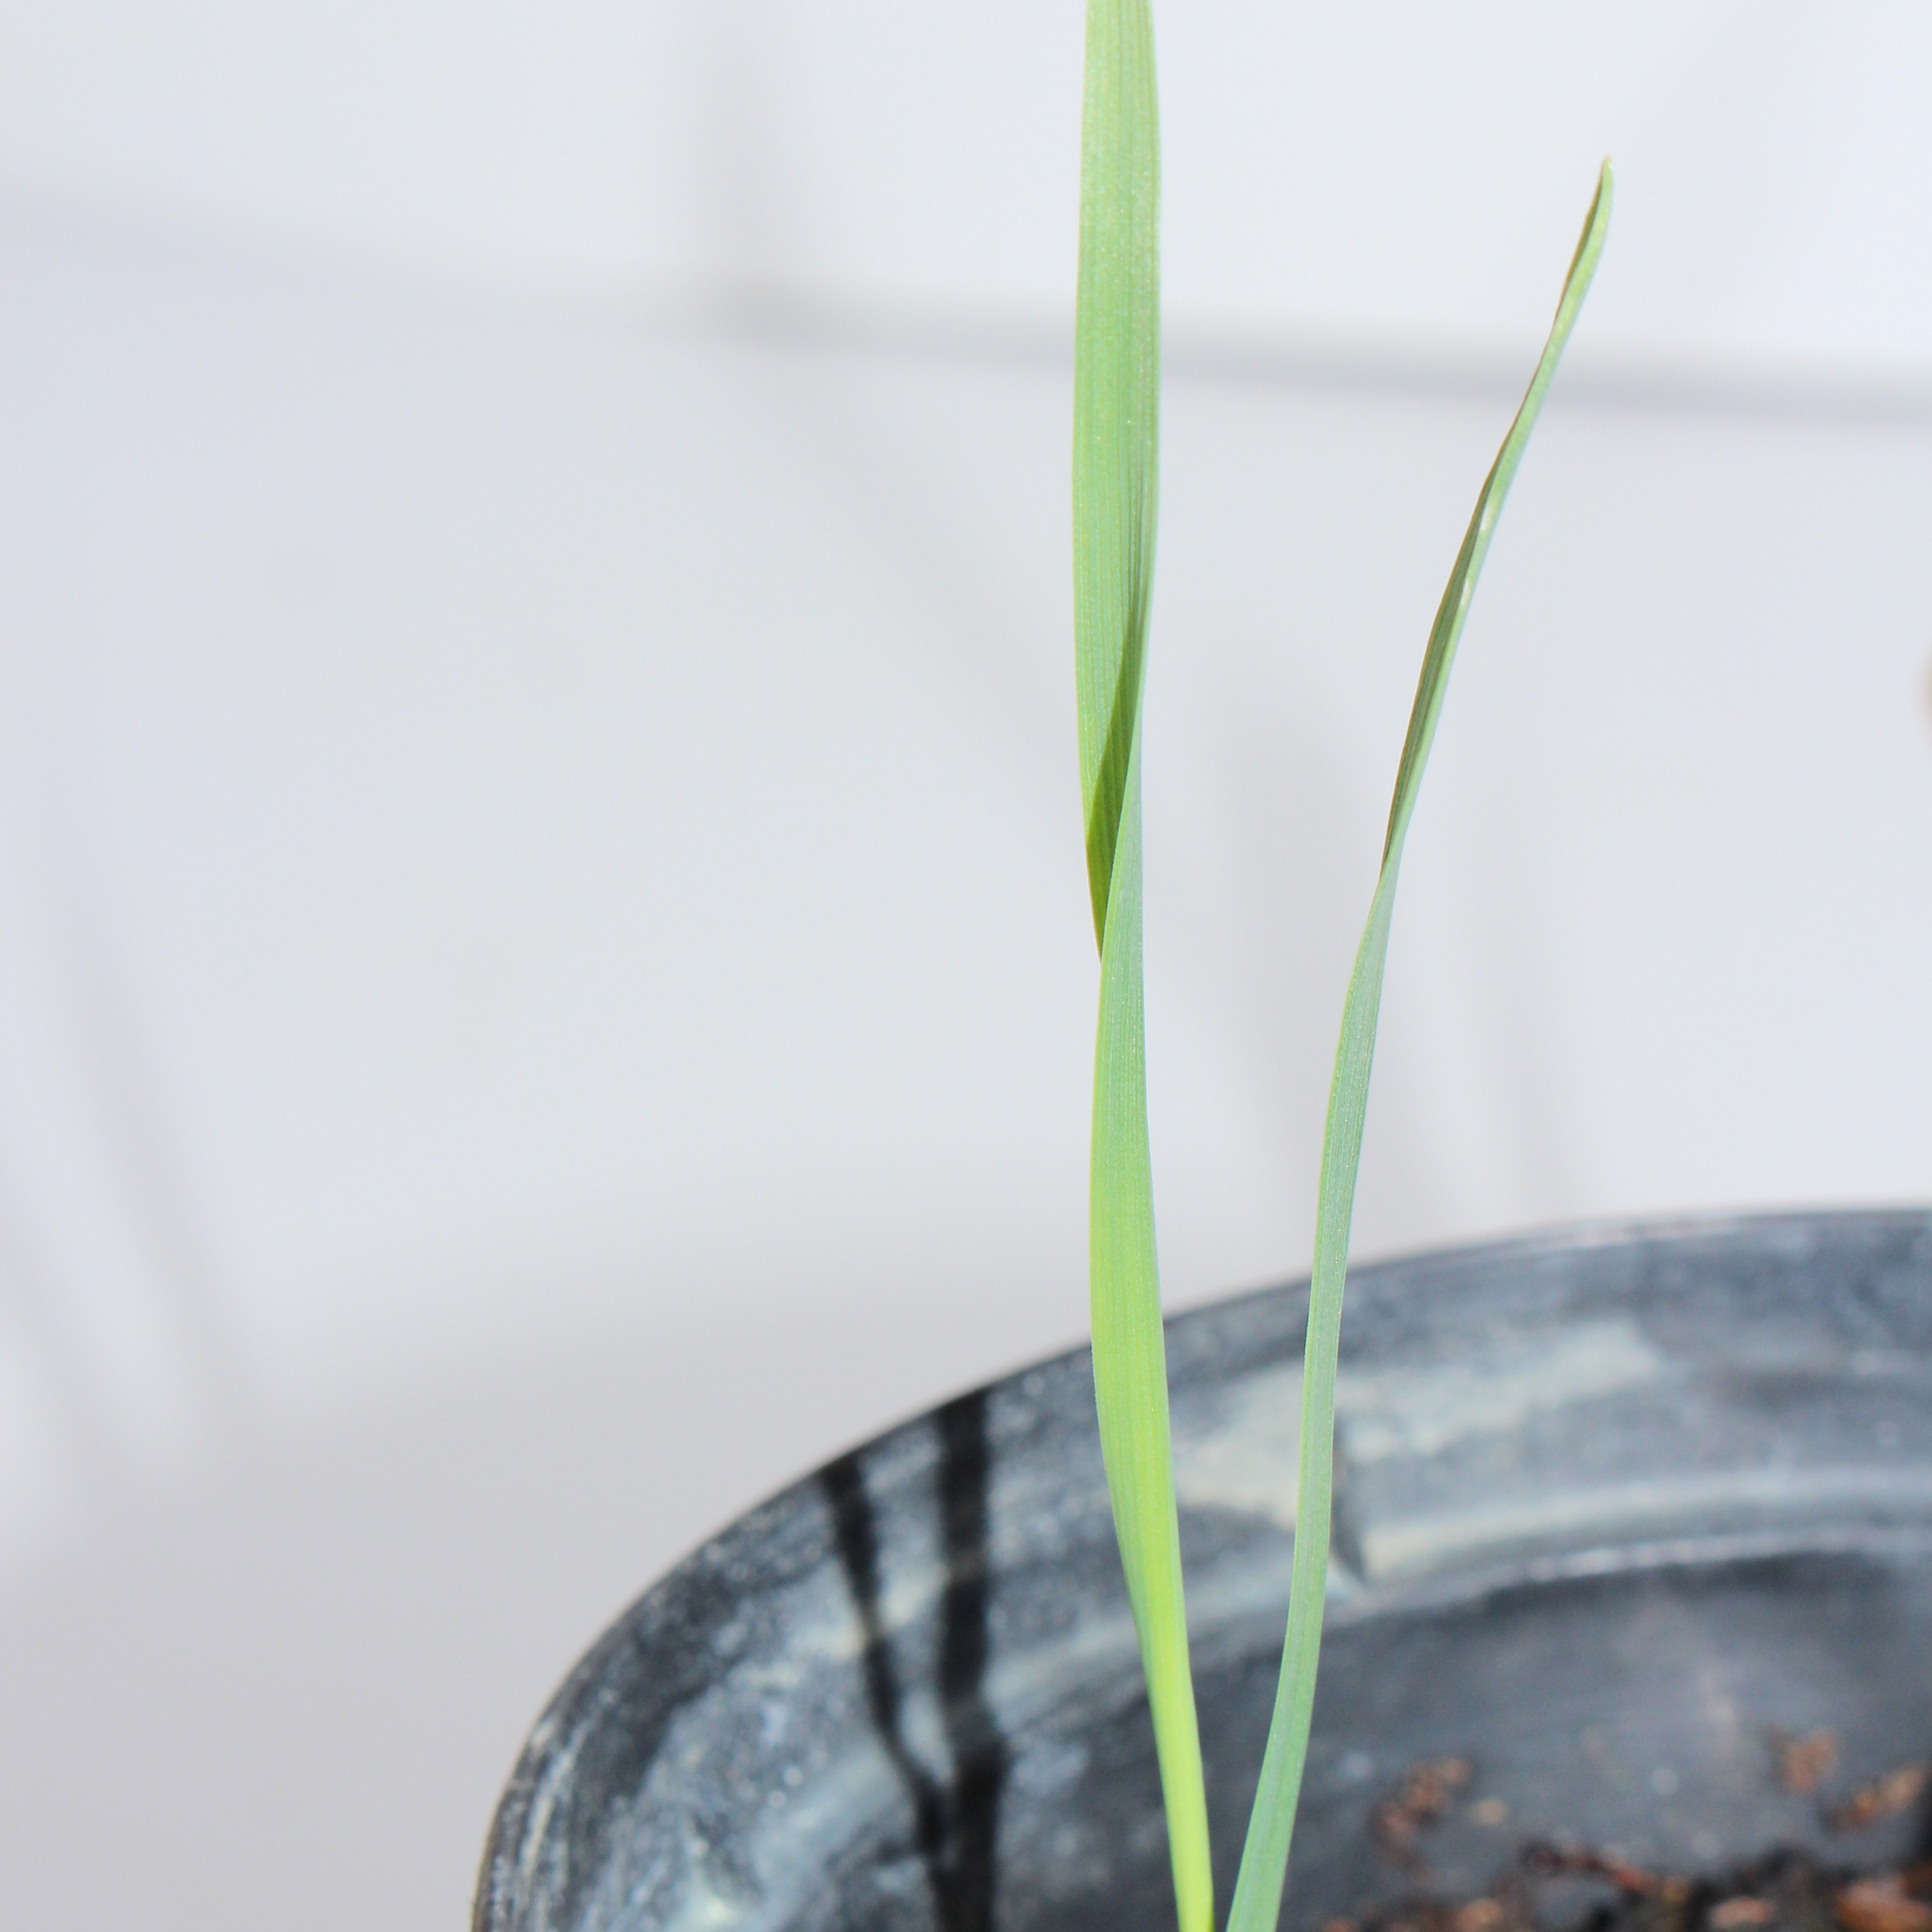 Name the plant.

Avena sterilis
